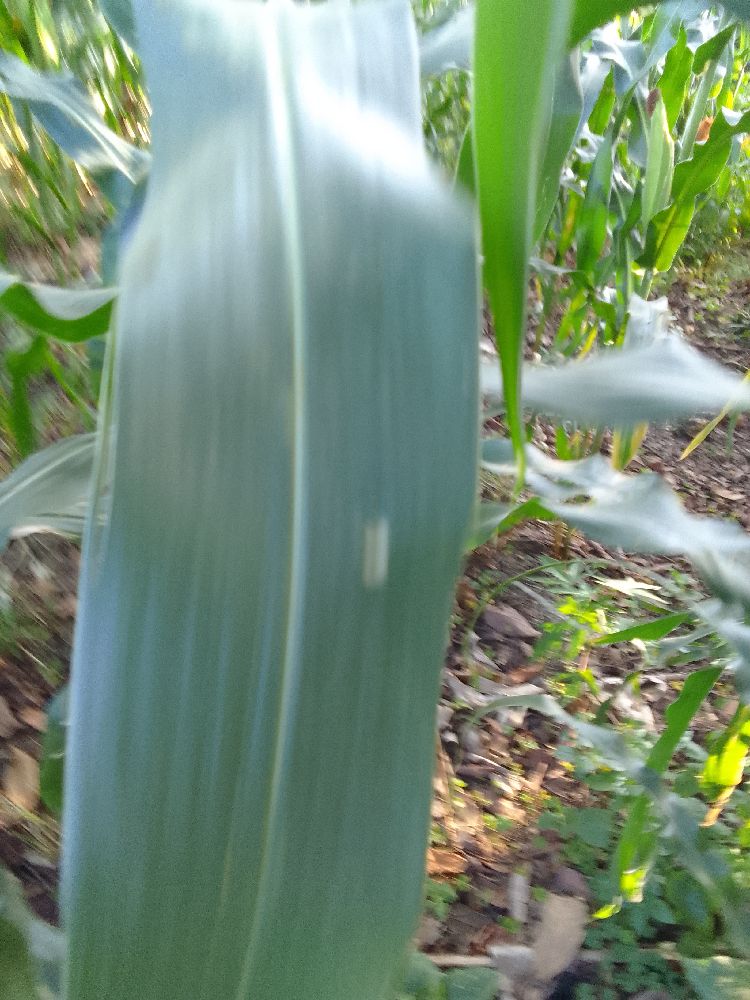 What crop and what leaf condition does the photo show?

maize, healthy
